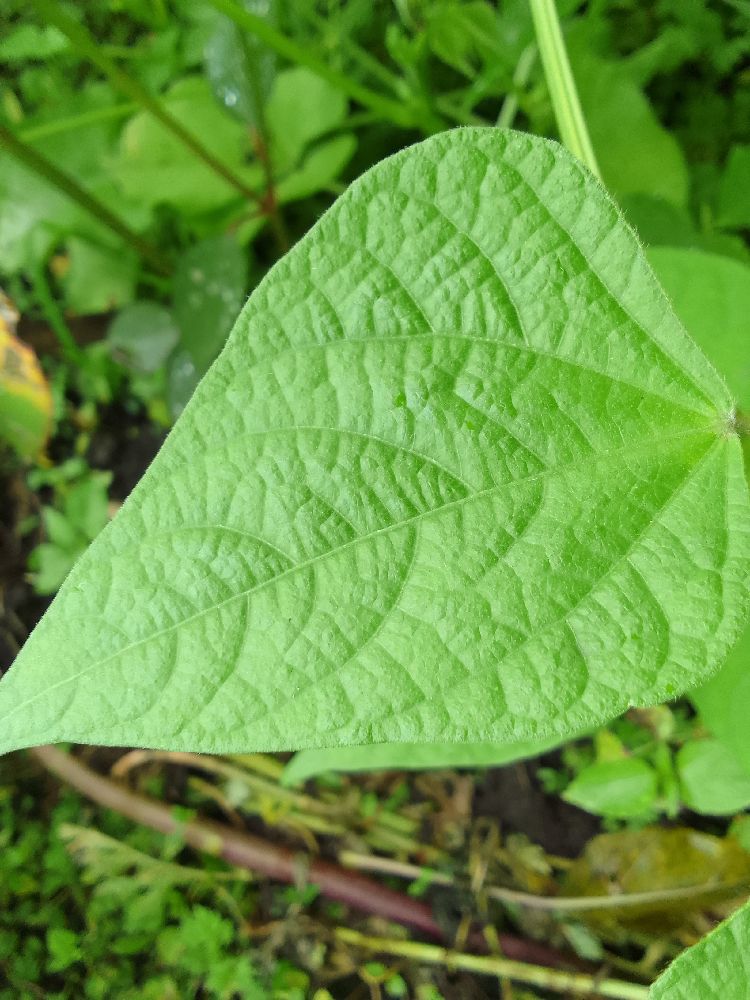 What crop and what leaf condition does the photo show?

common bean, healthy
